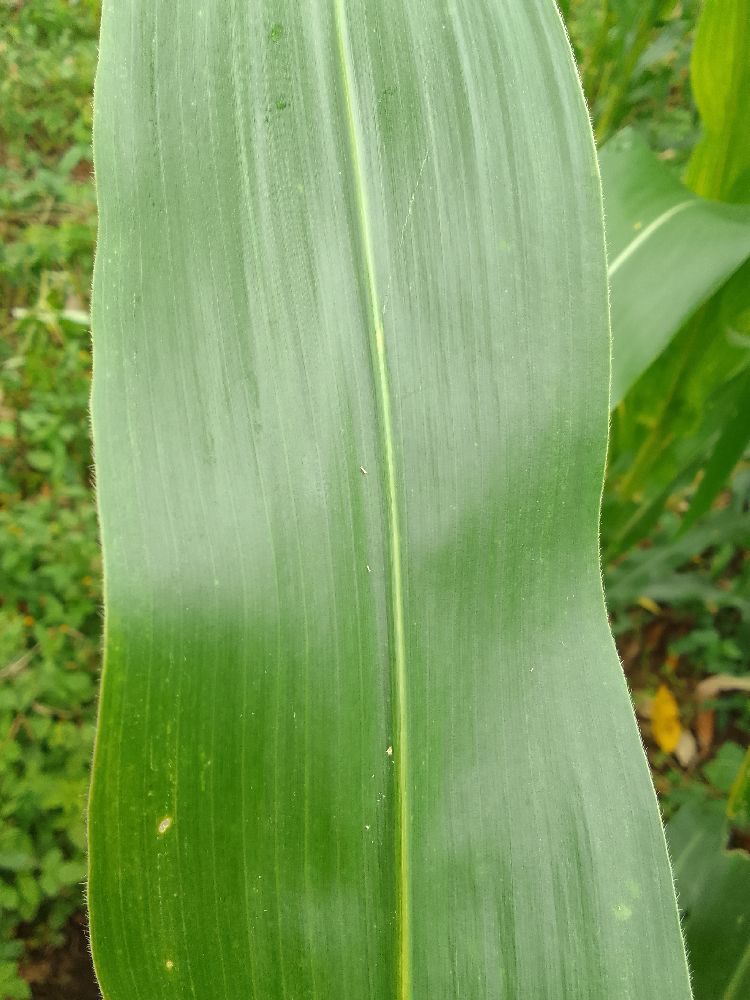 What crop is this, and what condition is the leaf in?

maize, healthy
